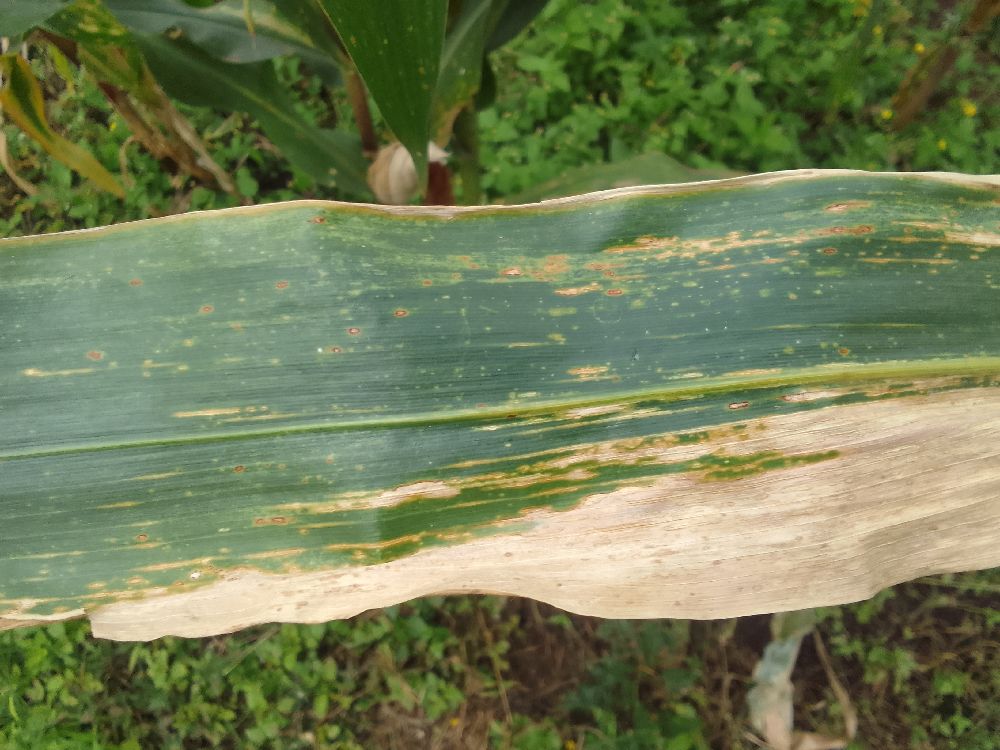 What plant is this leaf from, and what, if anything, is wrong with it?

maize, maize lethal necrosis
